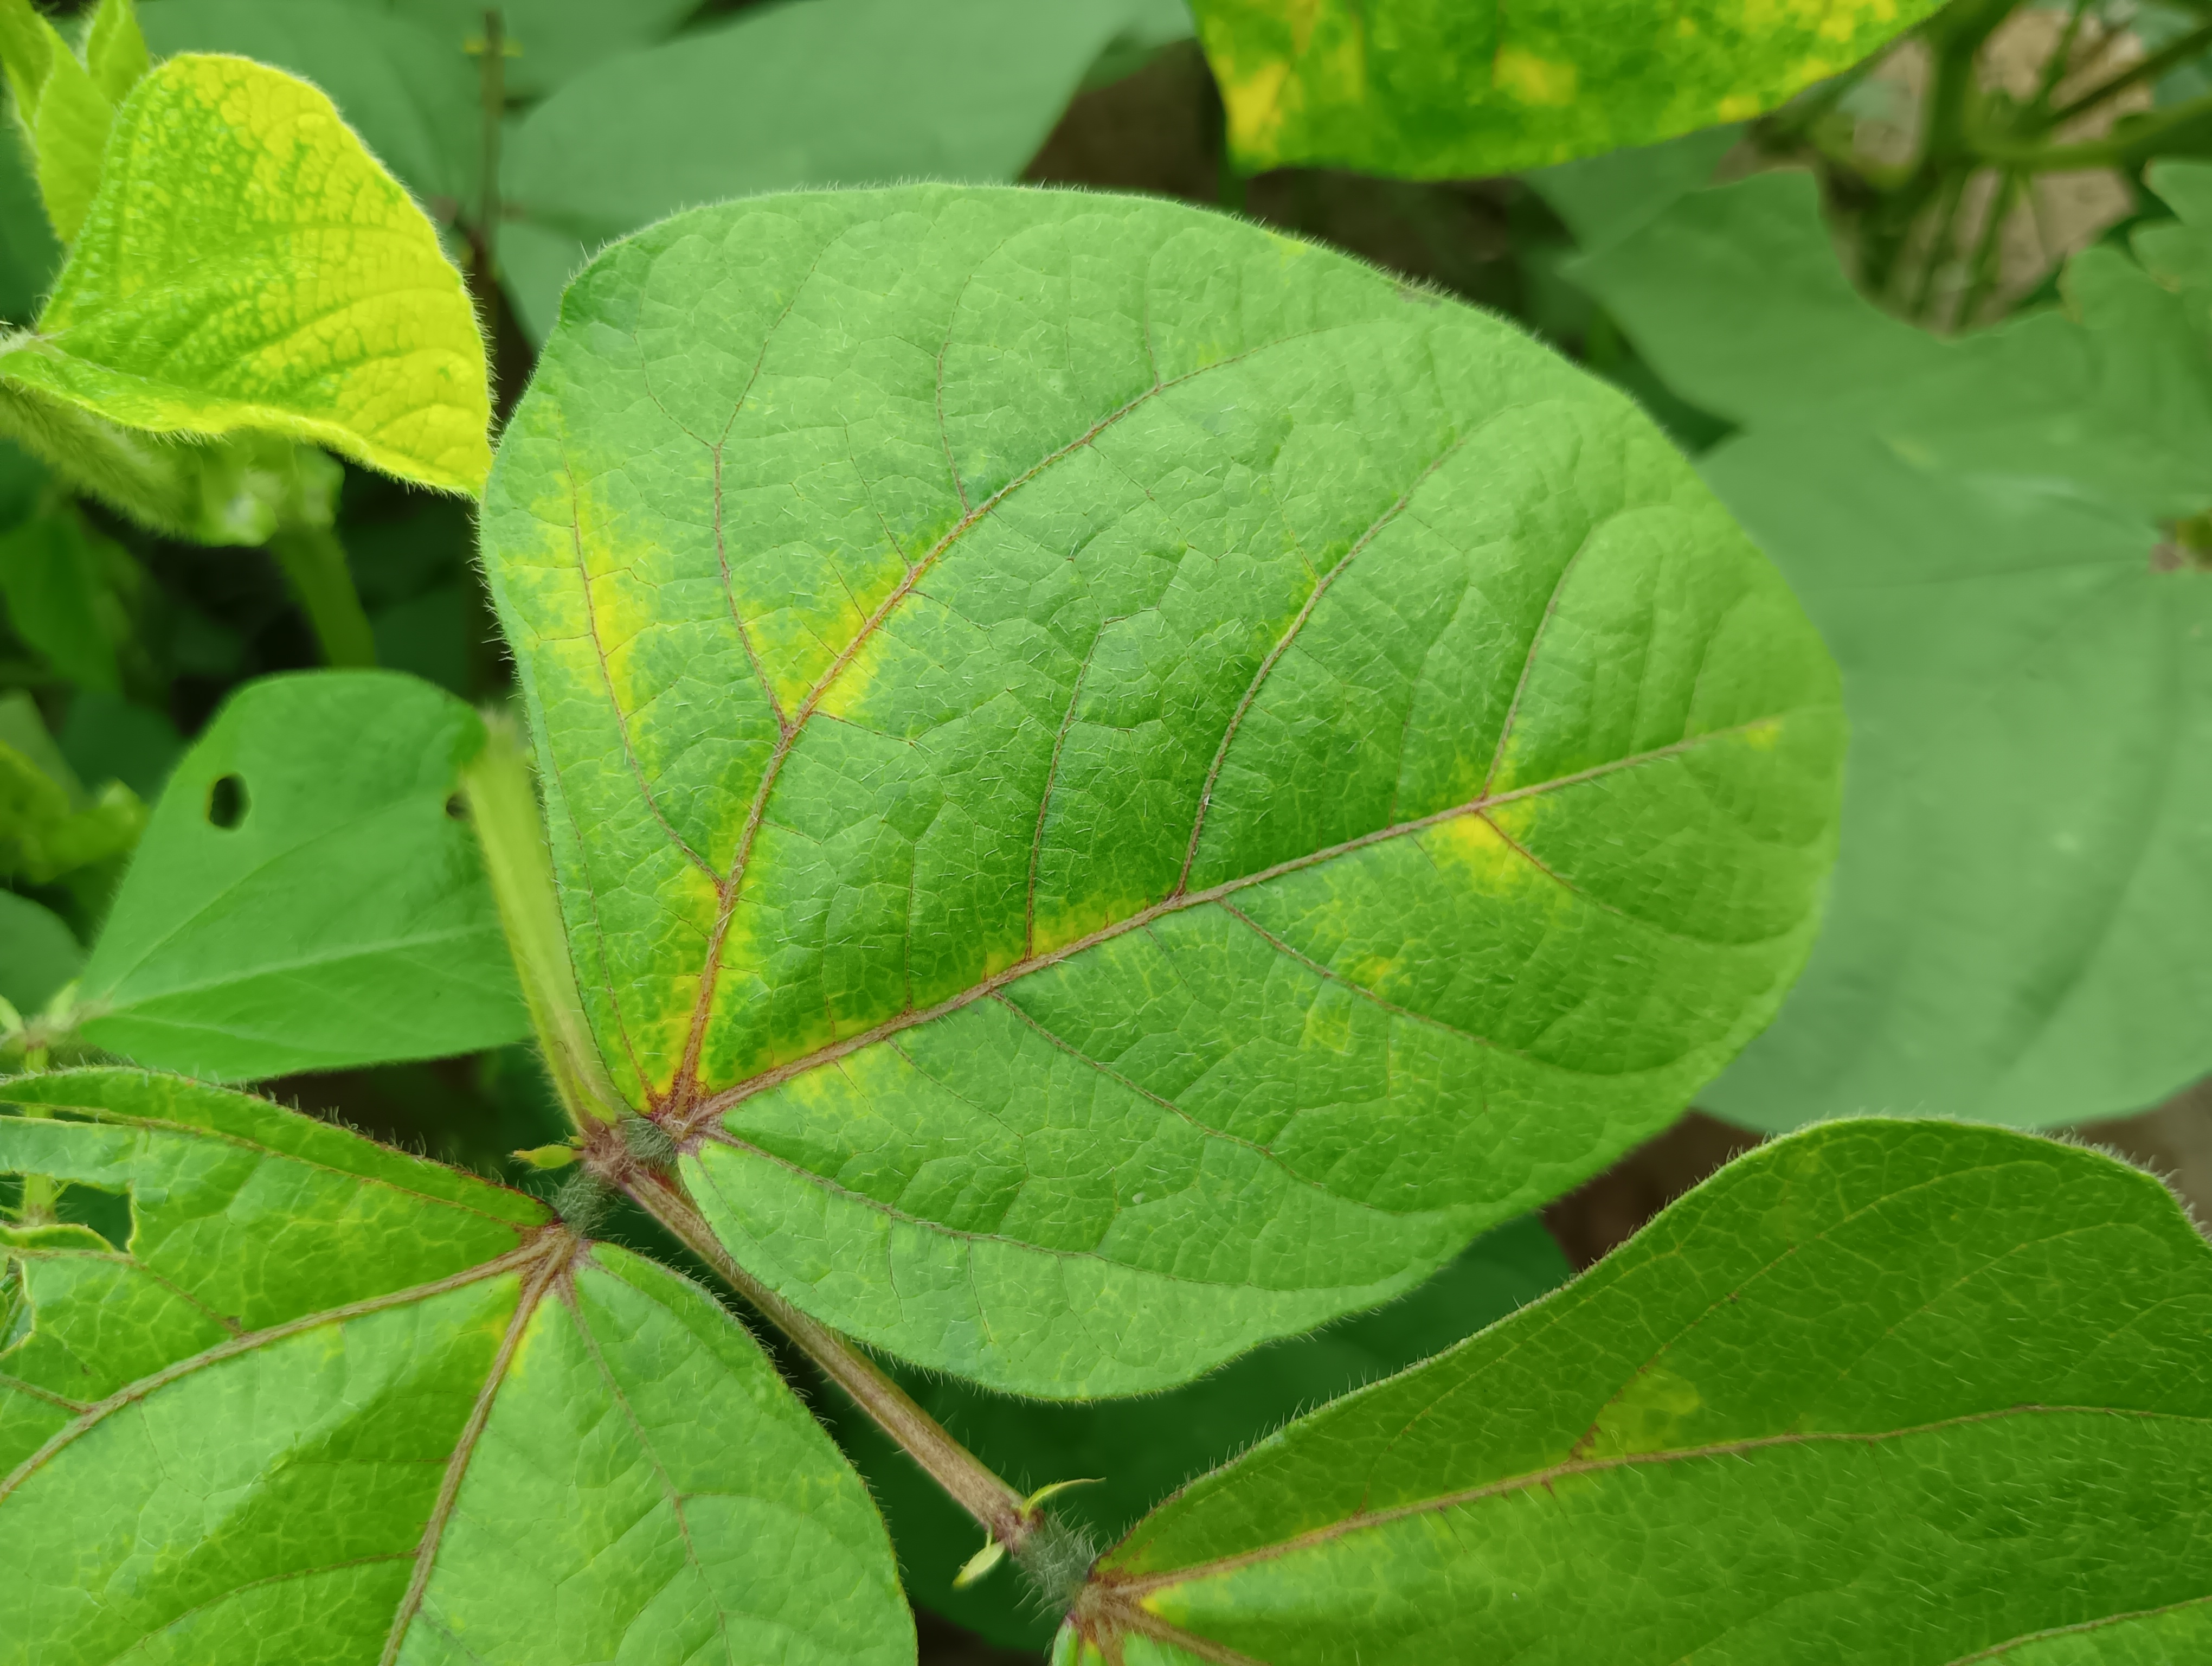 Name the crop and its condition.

mungbean, yellow mosaic
